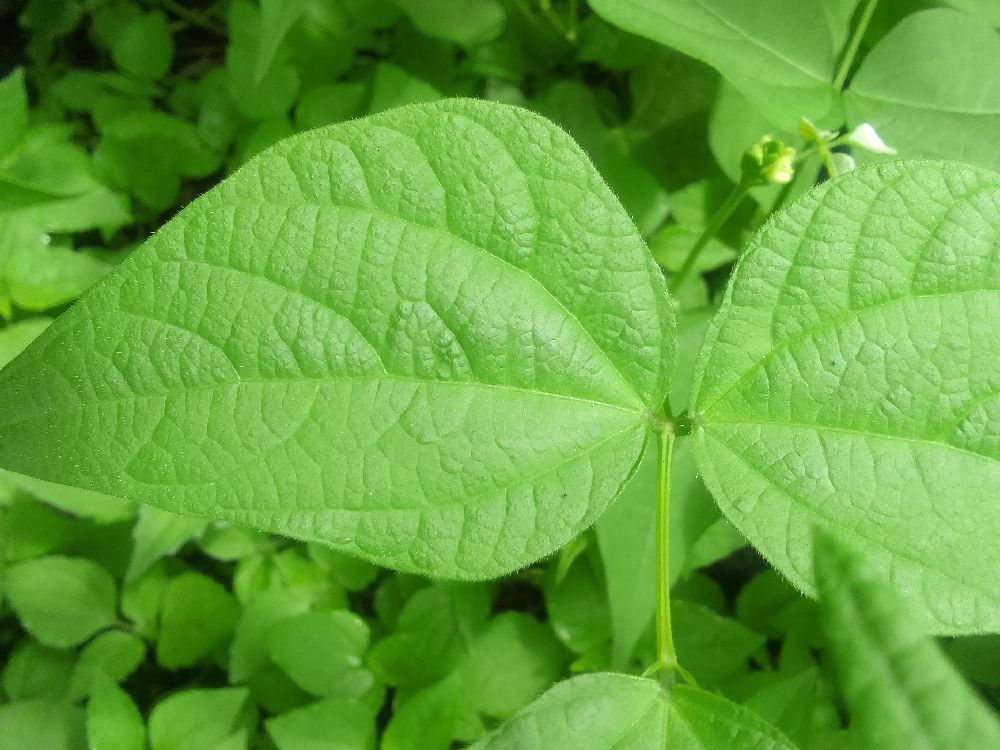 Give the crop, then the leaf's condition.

common bean, healthy
